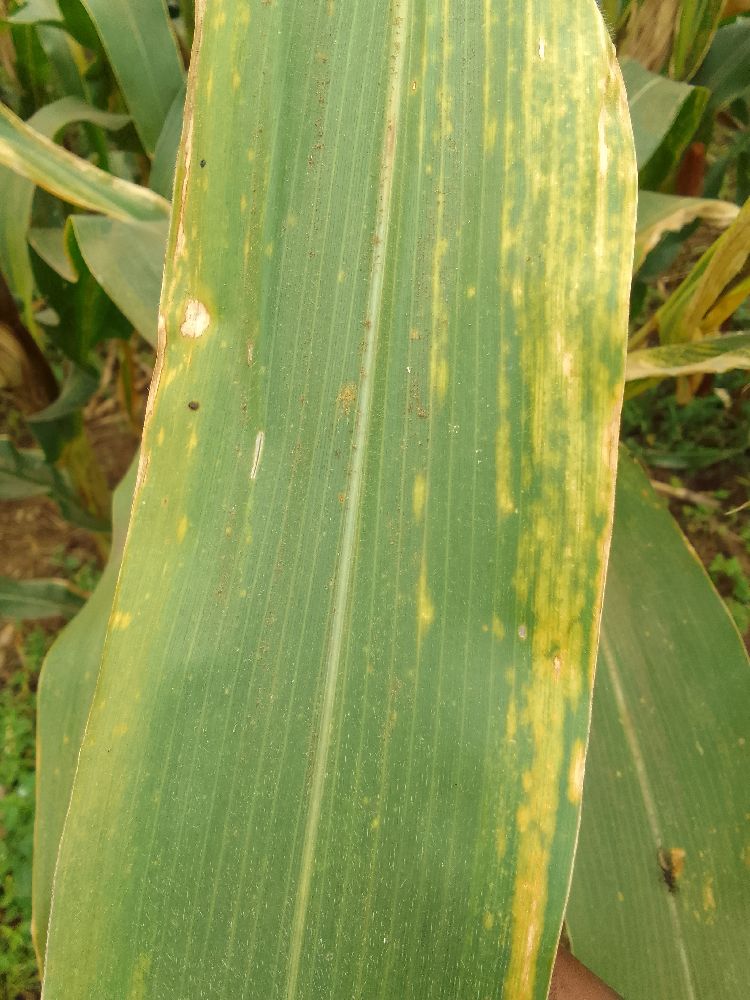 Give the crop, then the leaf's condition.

maize, maize lethal necrosis
